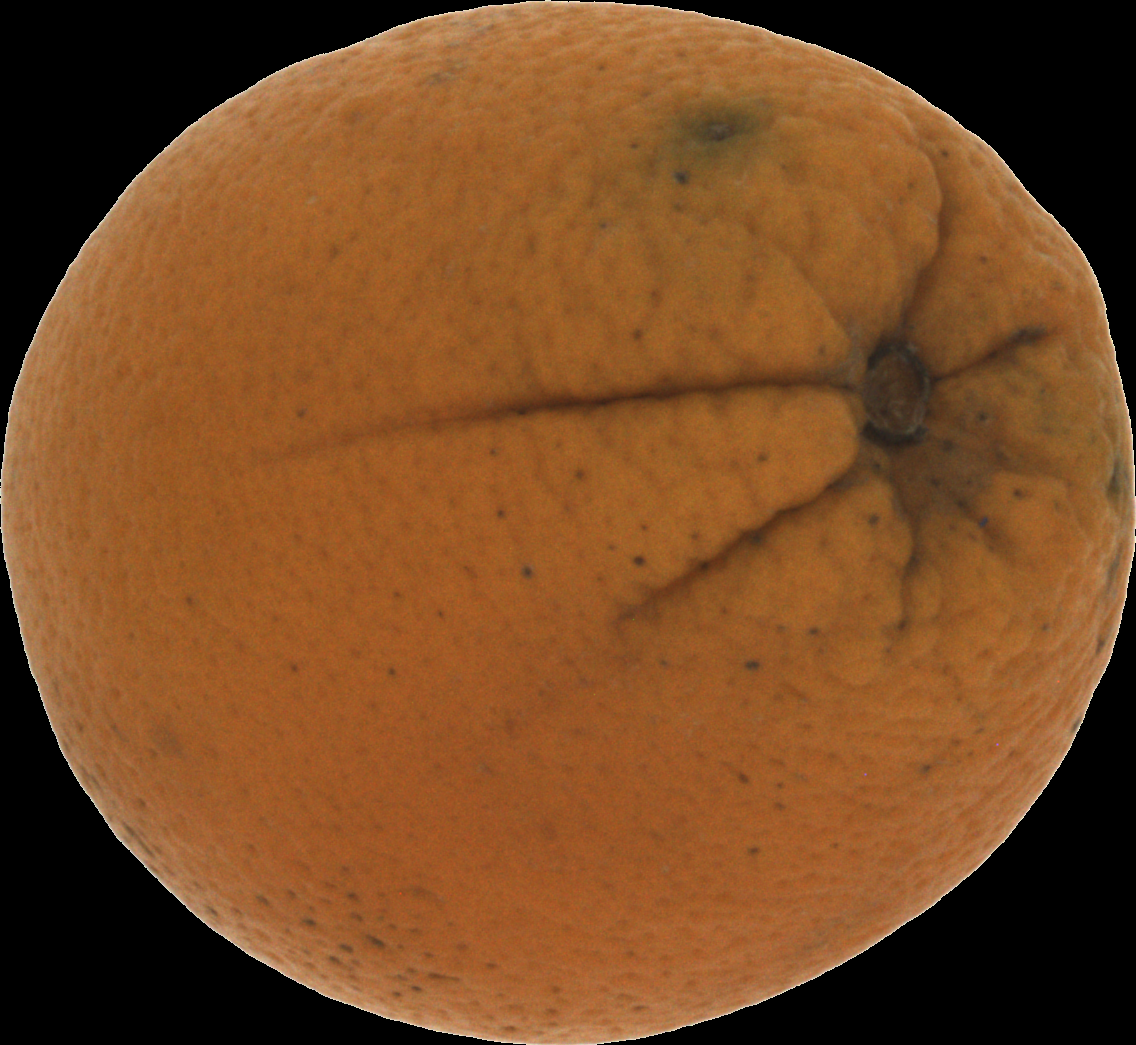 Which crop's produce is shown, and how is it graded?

orange, bad
